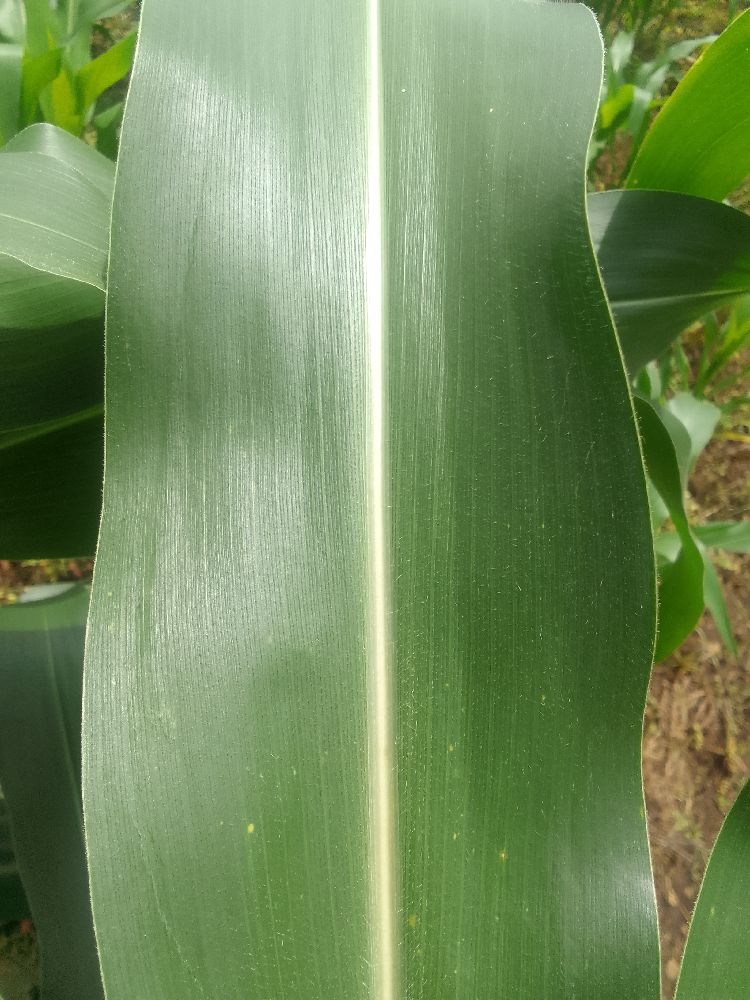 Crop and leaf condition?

maize, healthy
